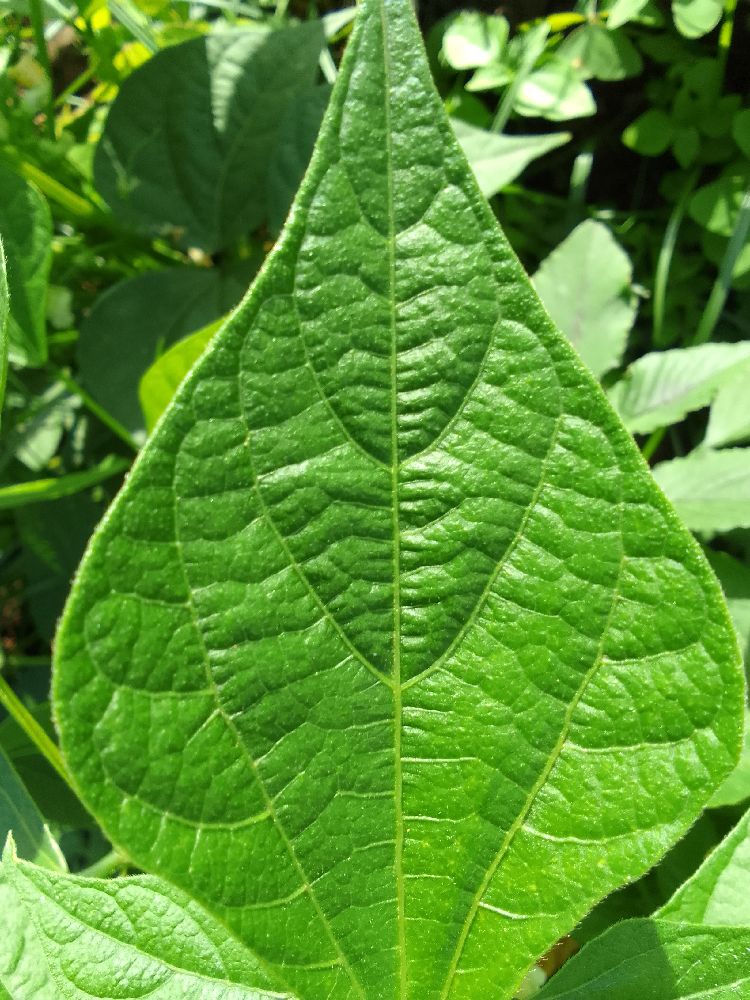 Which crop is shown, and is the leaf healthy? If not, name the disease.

common bean, healthy
